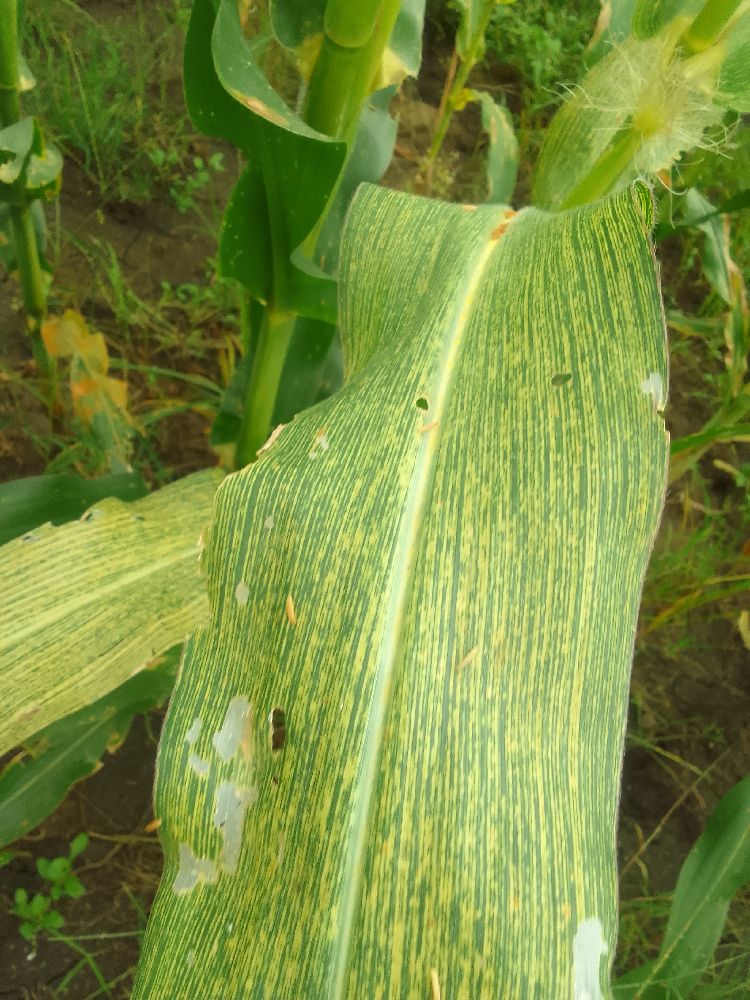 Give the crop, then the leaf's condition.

maize, maize streak virus
